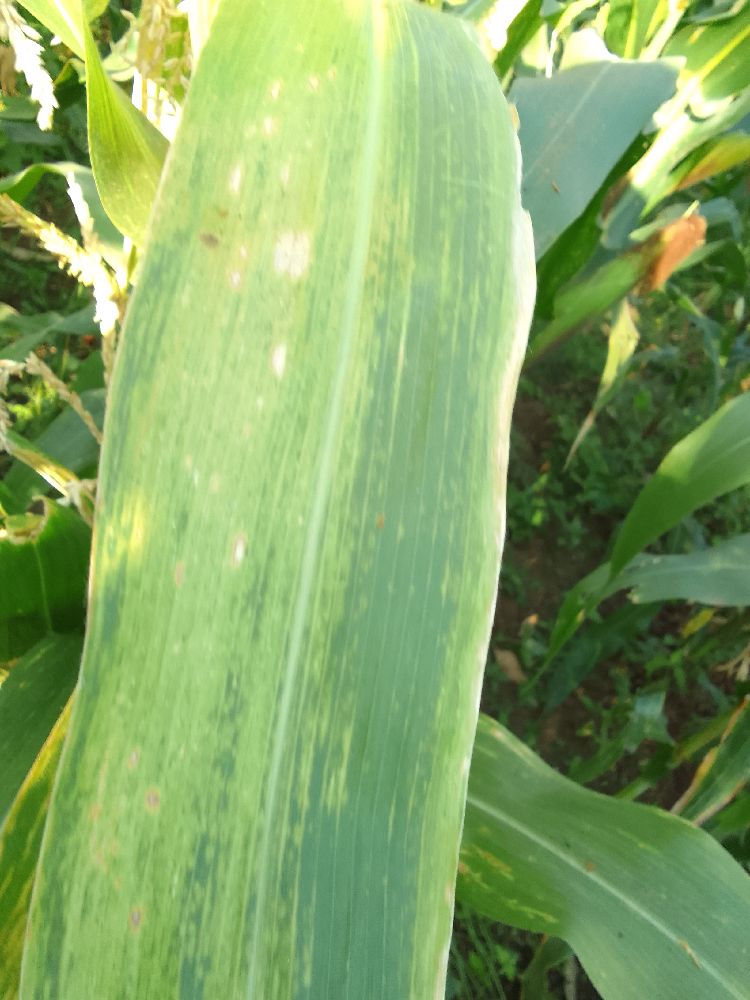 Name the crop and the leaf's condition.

maize, maize lethal necrosis
